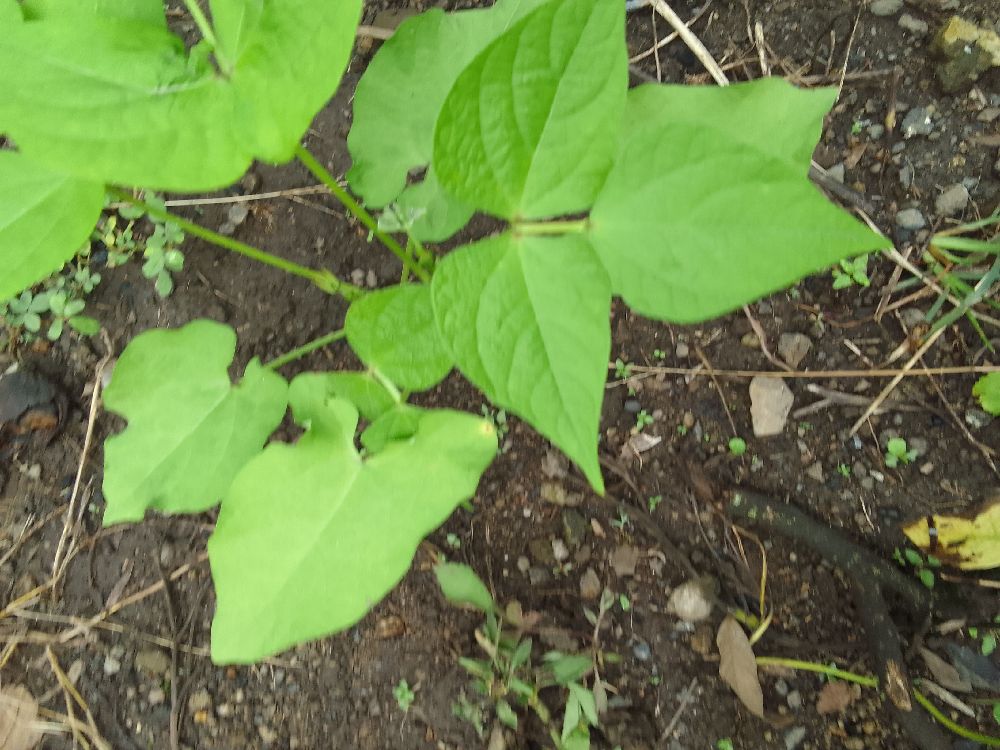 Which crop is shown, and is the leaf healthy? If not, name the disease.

common bean, healthy
